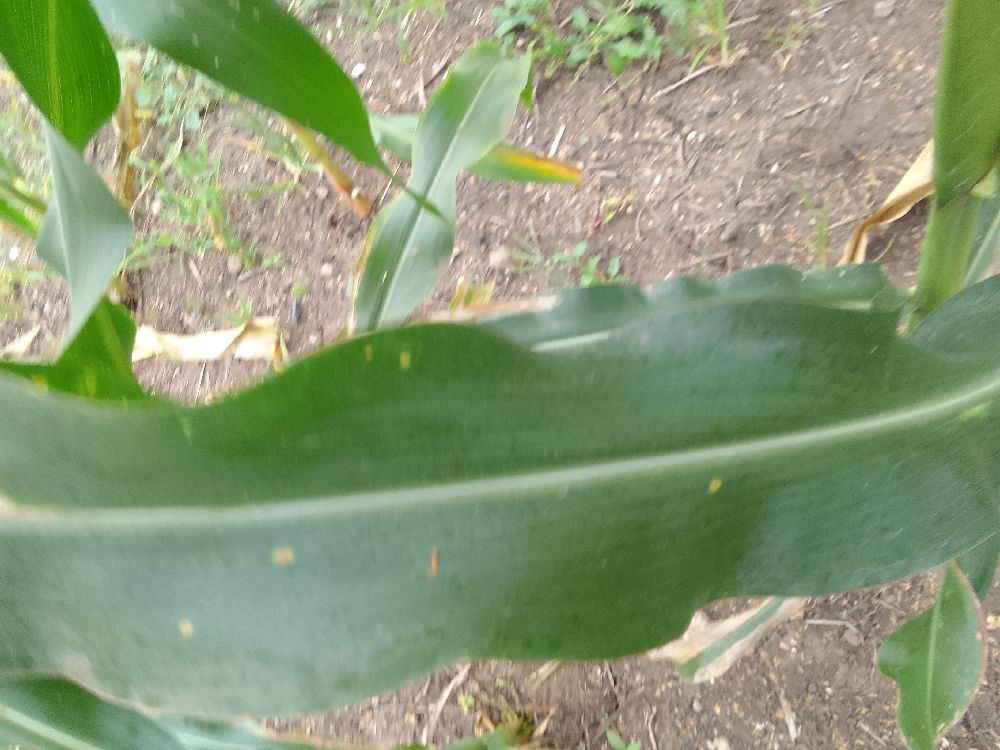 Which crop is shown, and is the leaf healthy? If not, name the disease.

maize, healthy
